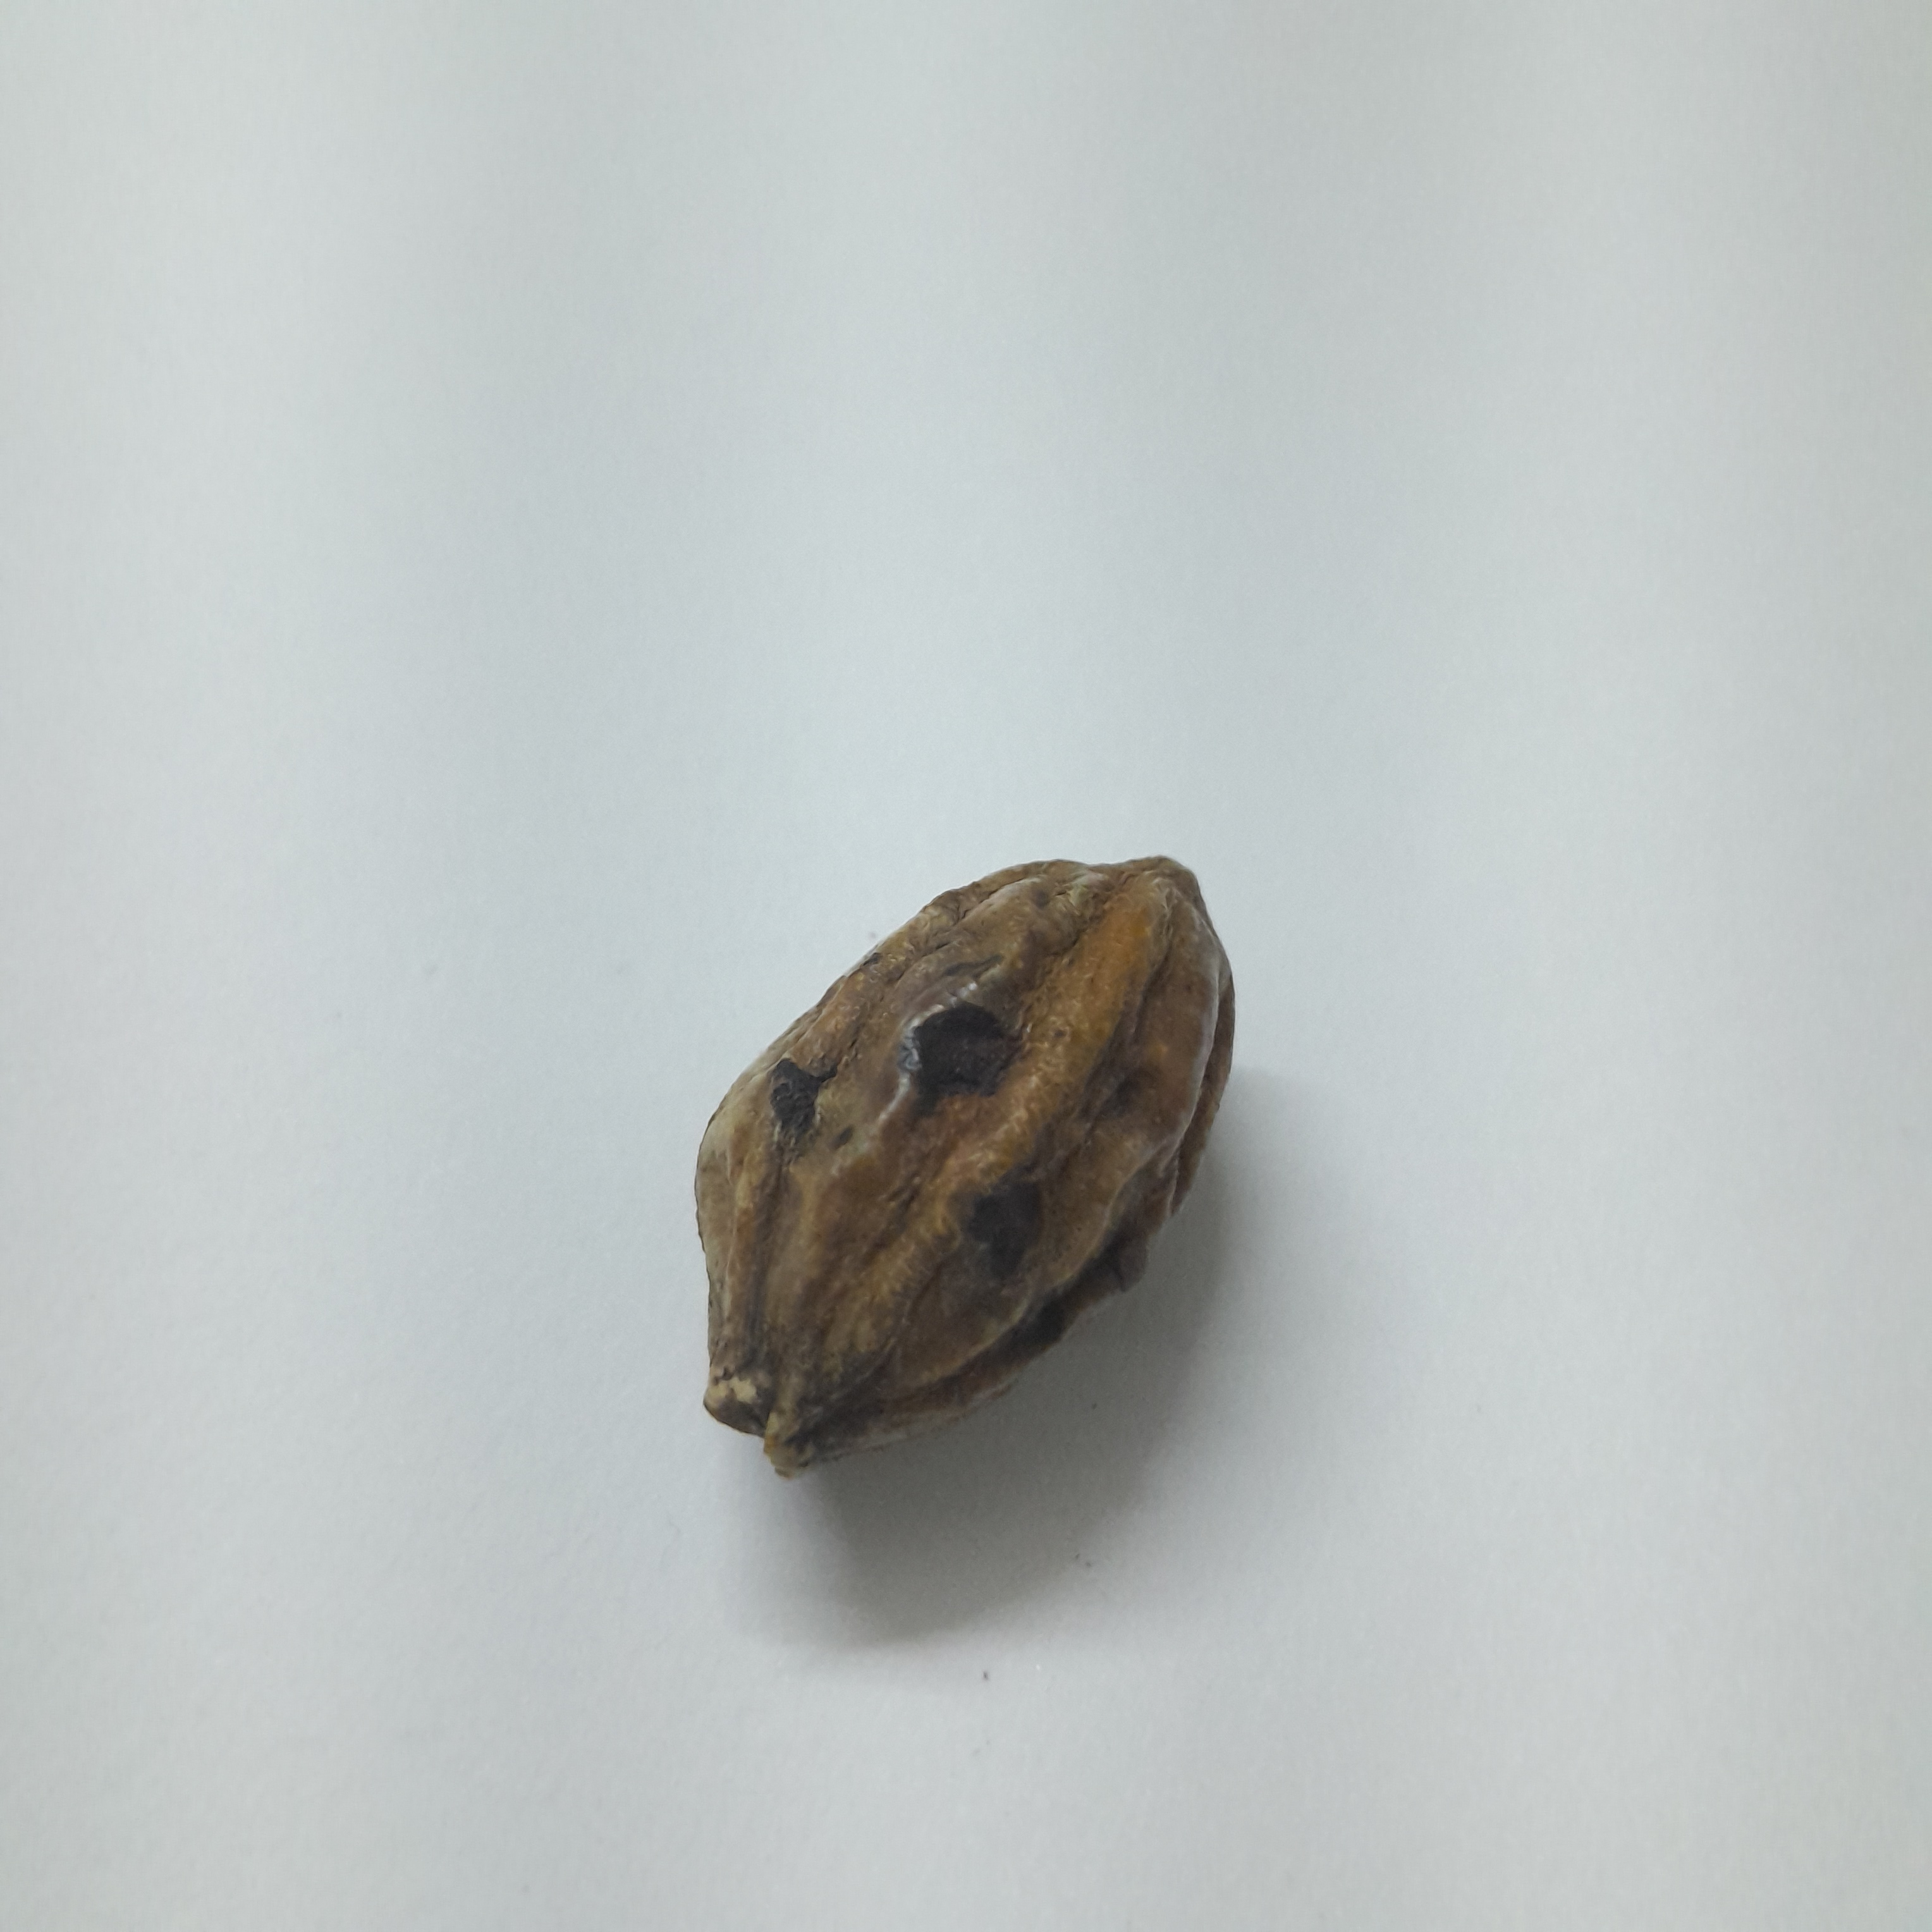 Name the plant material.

hirdaa
